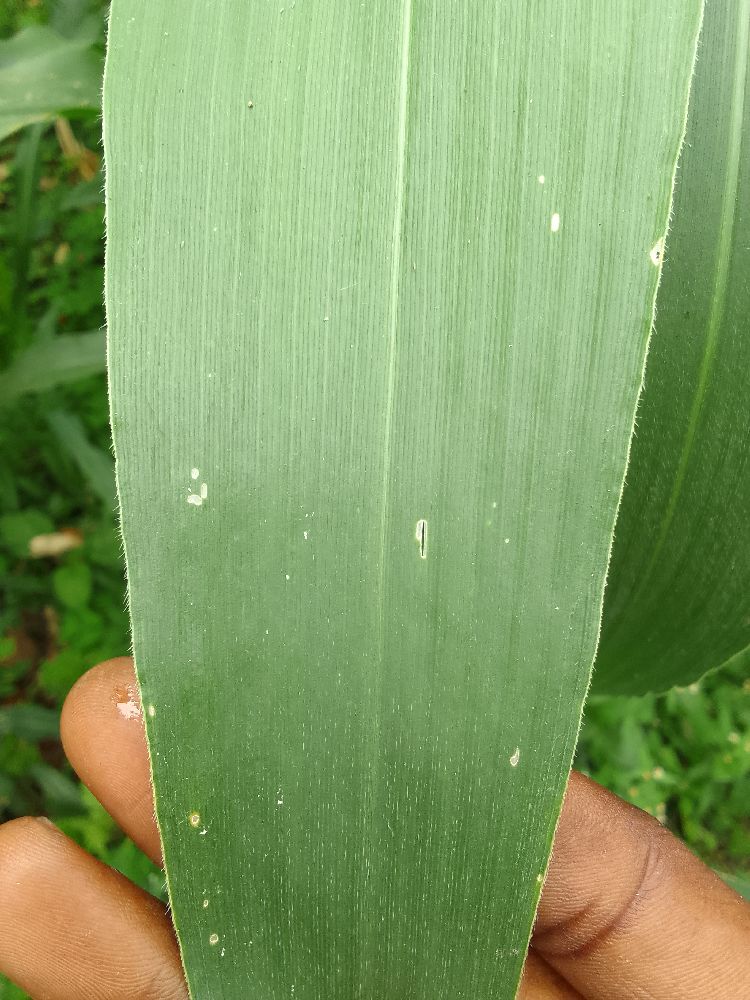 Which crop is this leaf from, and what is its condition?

maize, healthy
